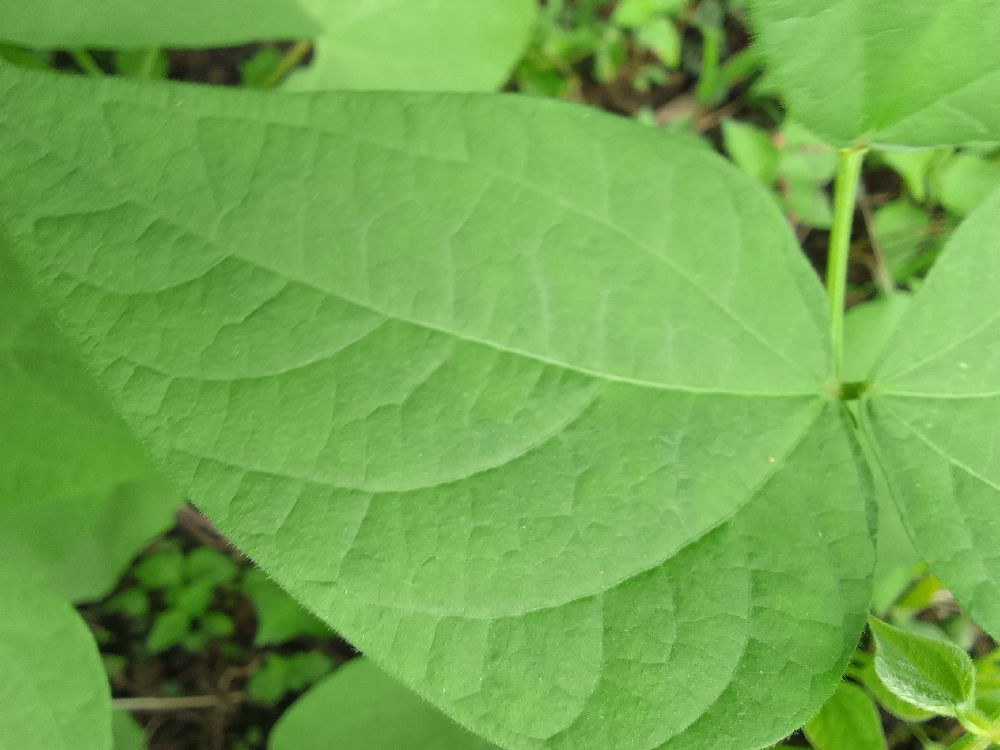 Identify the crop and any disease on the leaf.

common bean, healthy
